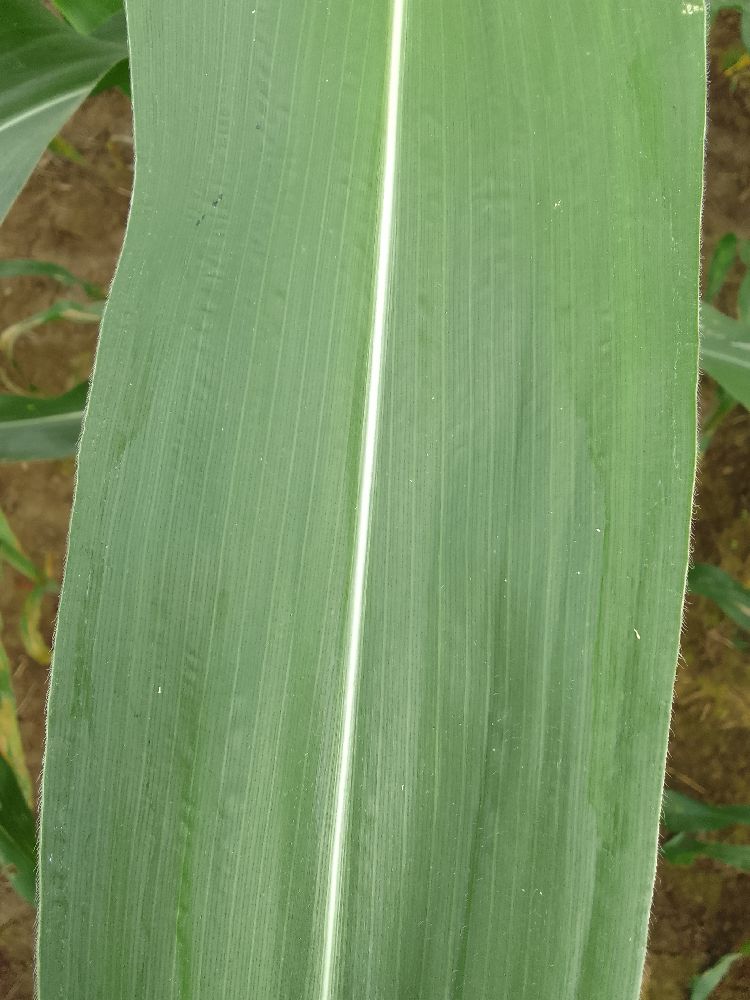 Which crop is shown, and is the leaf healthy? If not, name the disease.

maize, healthy
